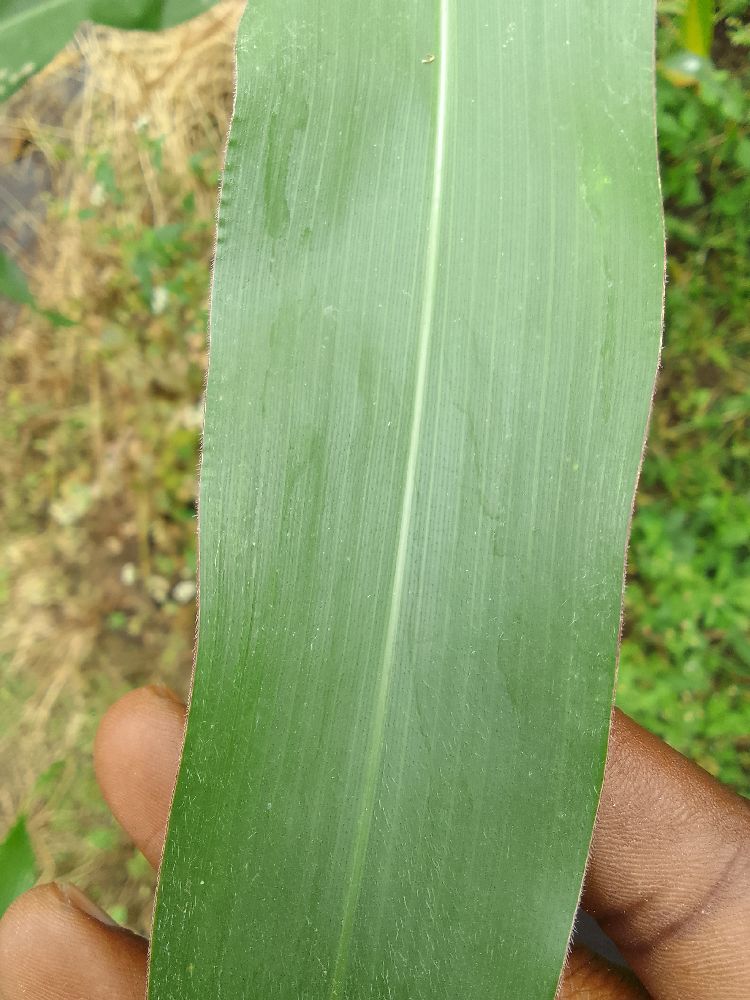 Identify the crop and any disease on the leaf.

maize, healthy
